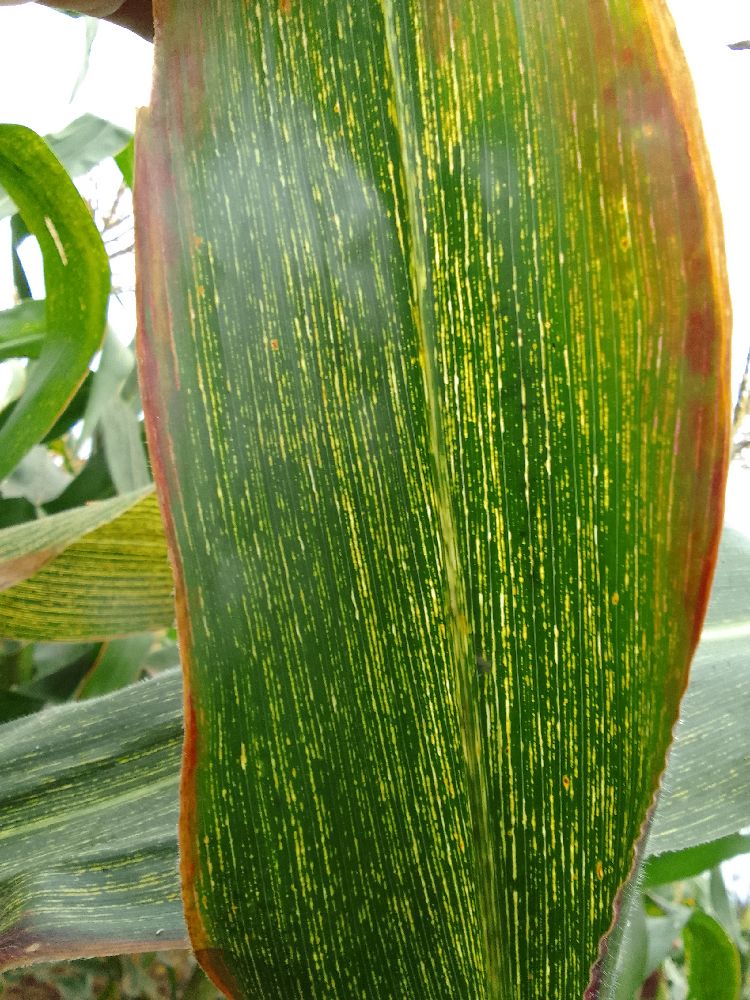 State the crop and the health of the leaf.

maize, maize streak virus
